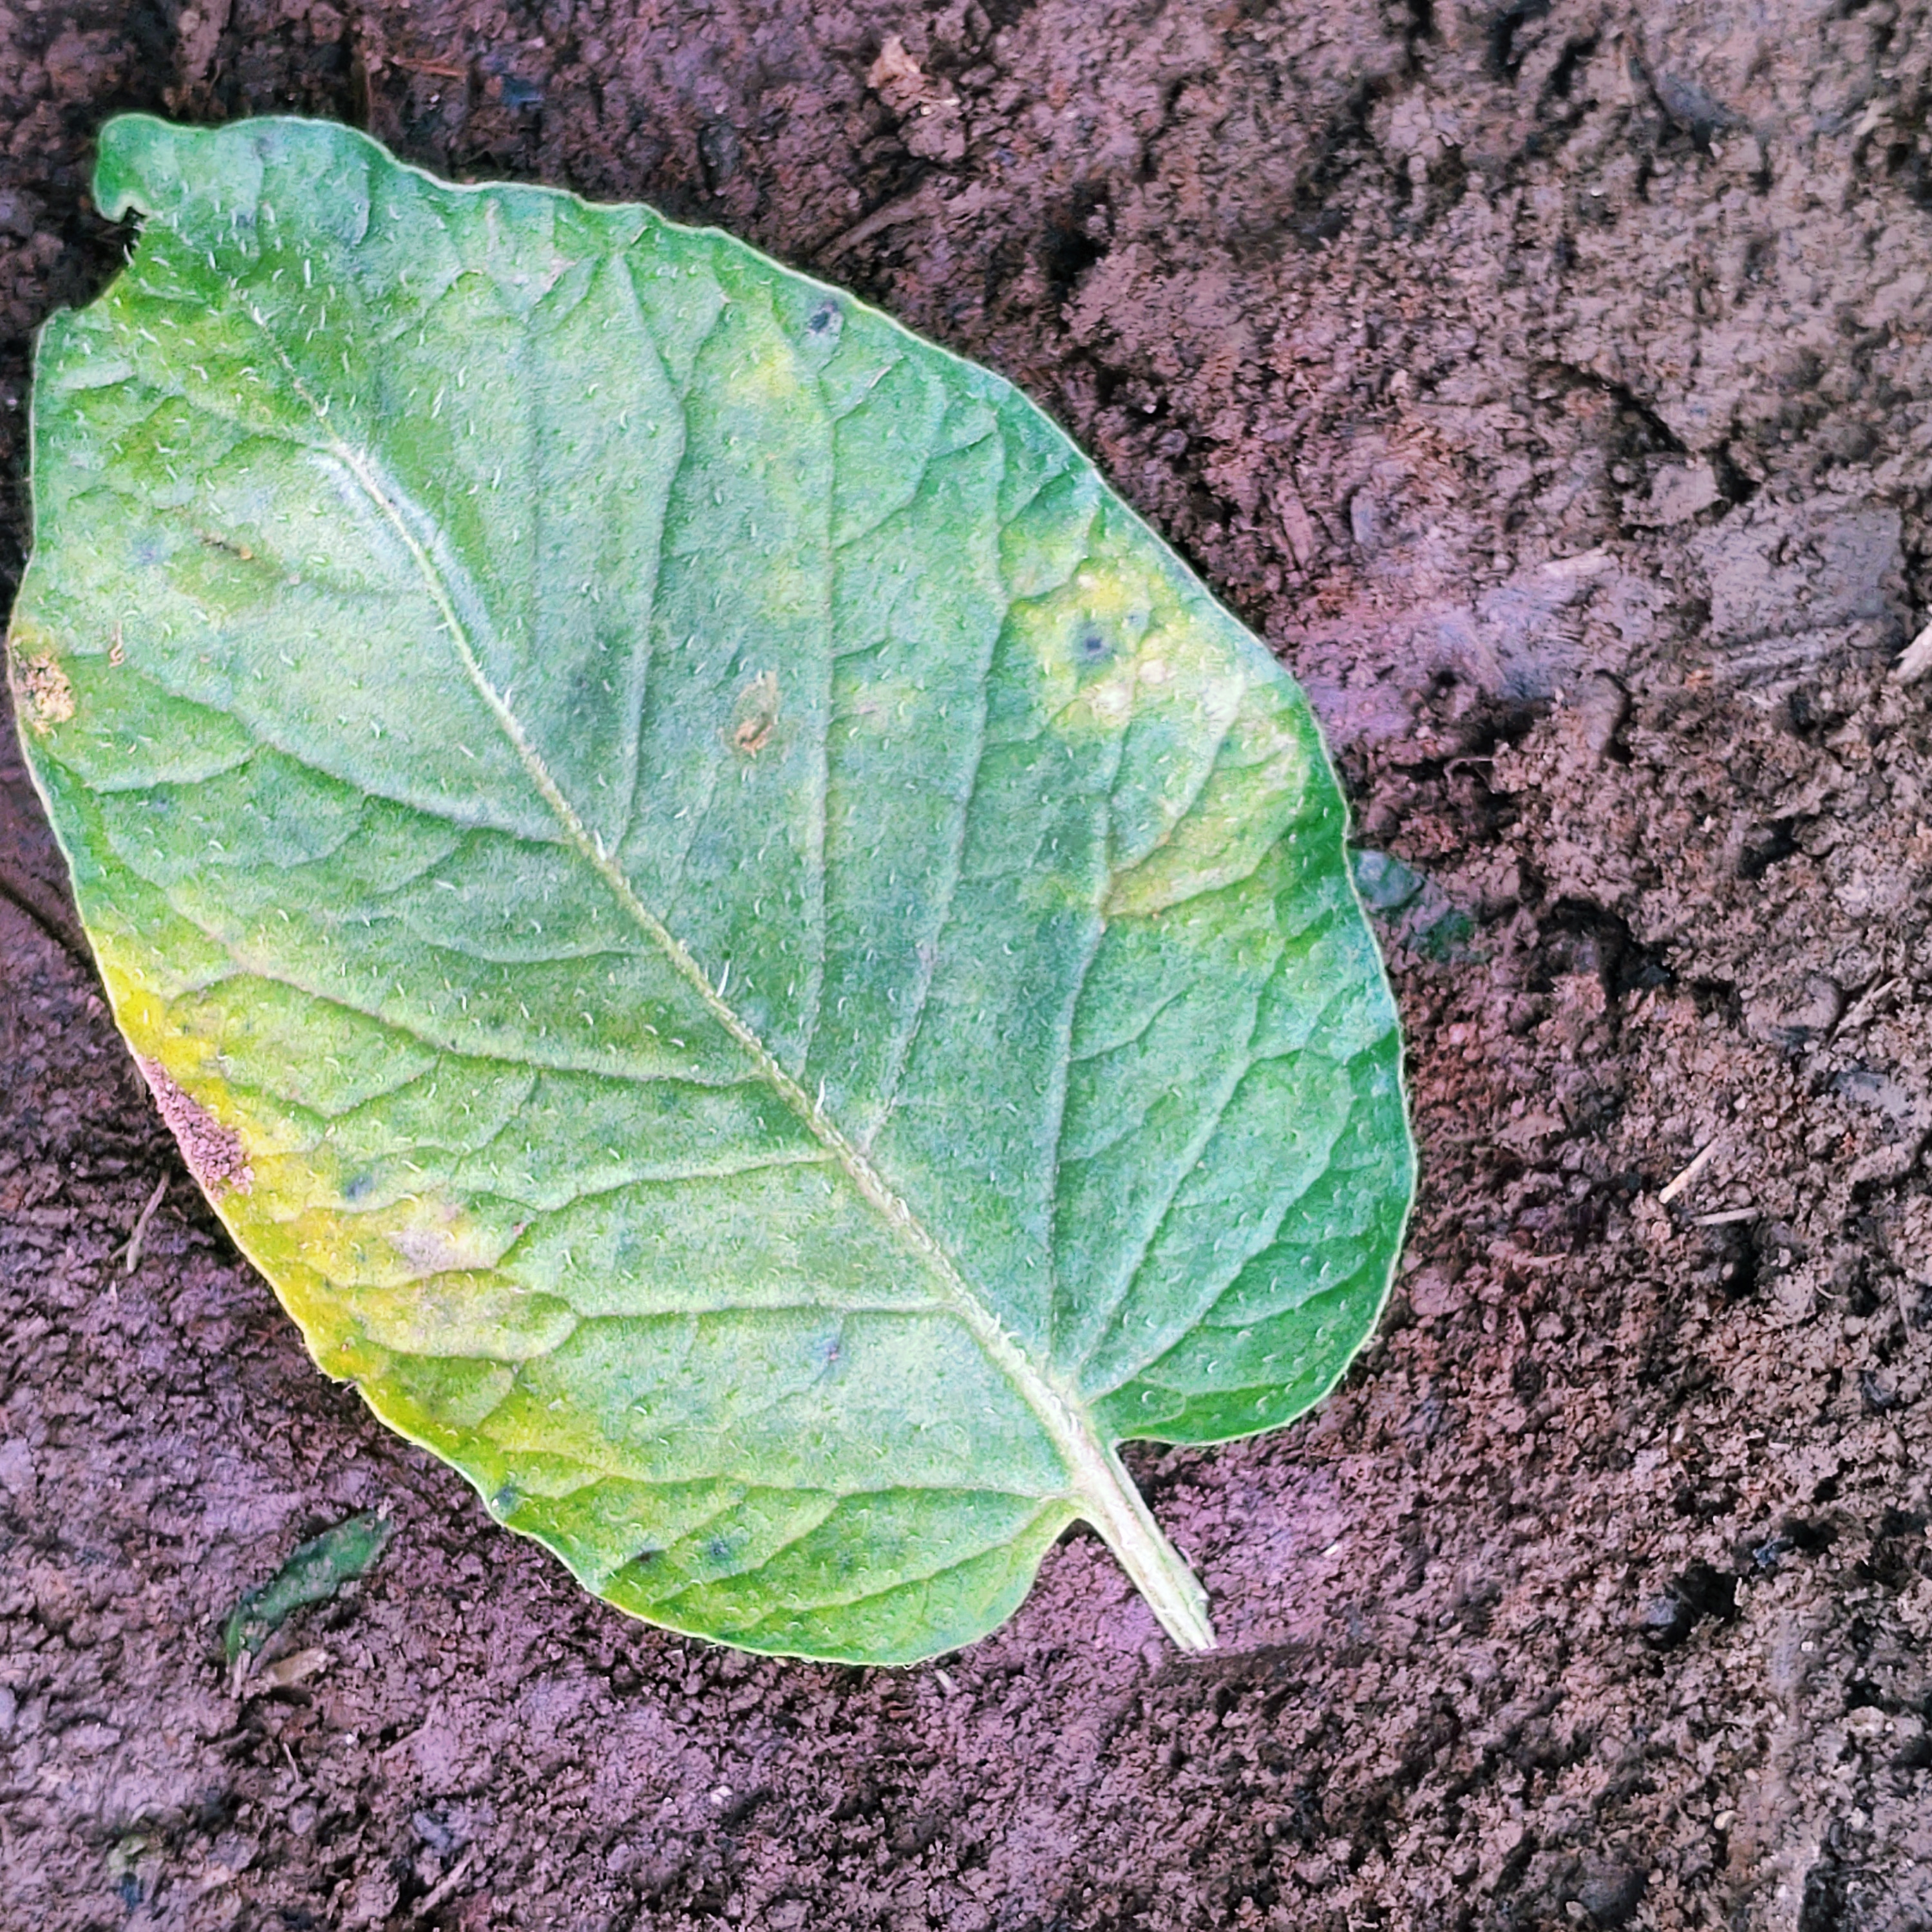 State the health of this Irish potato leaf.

late blight
